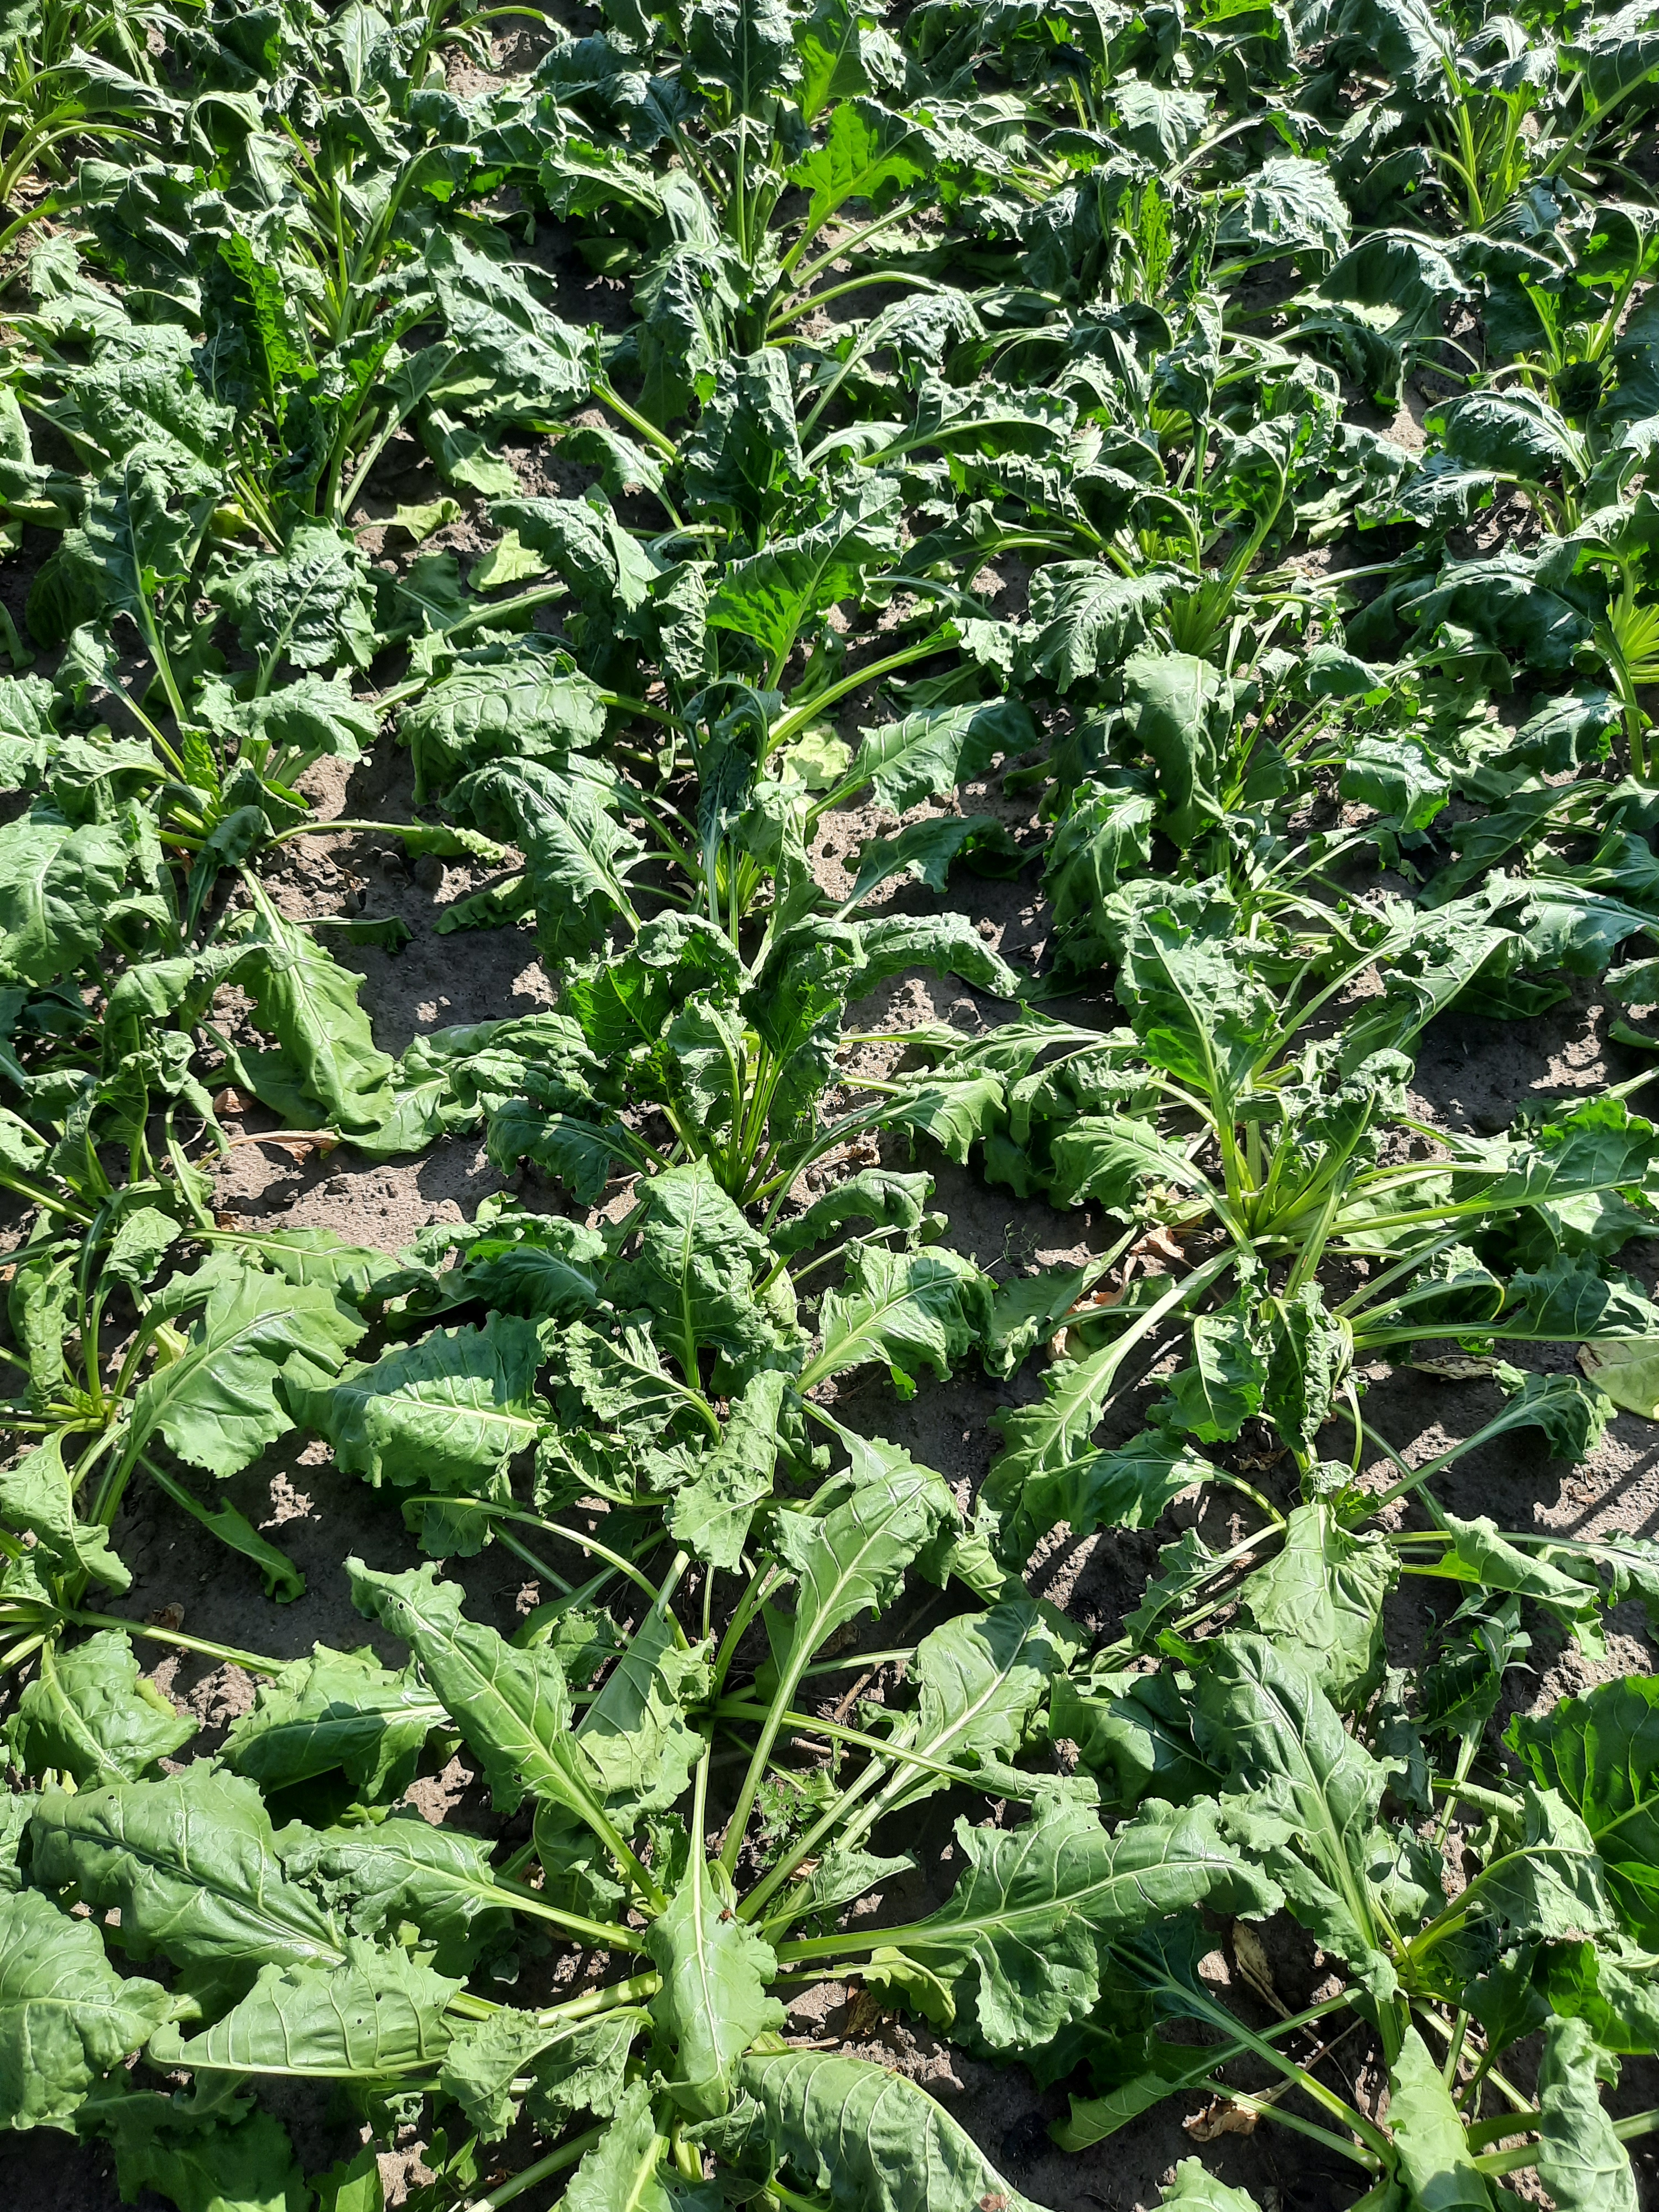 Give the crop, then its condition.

beet, unaffected
